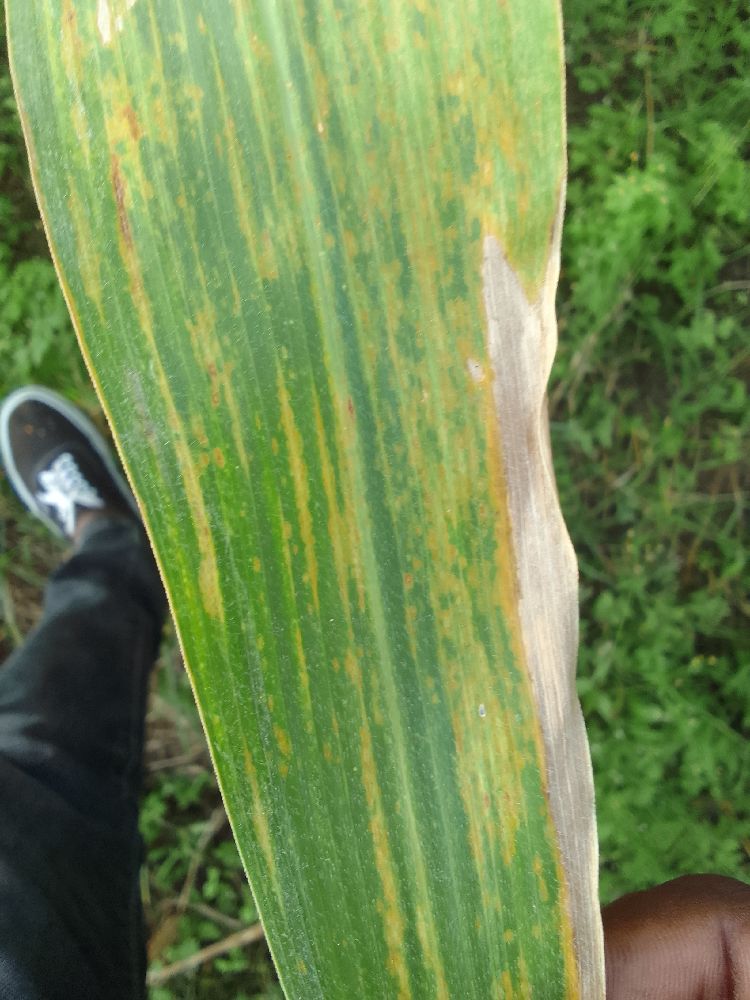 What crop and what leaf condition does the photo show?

maize, maize lethal necrosis
